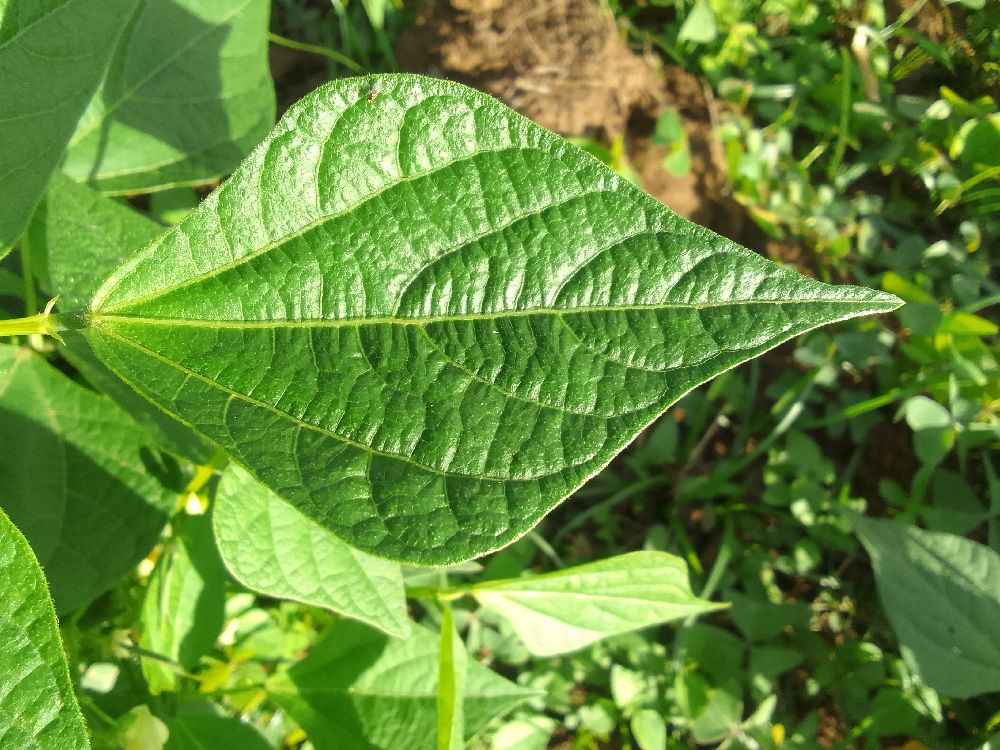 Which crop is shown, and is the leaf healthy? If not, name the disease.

common bean, healthy
